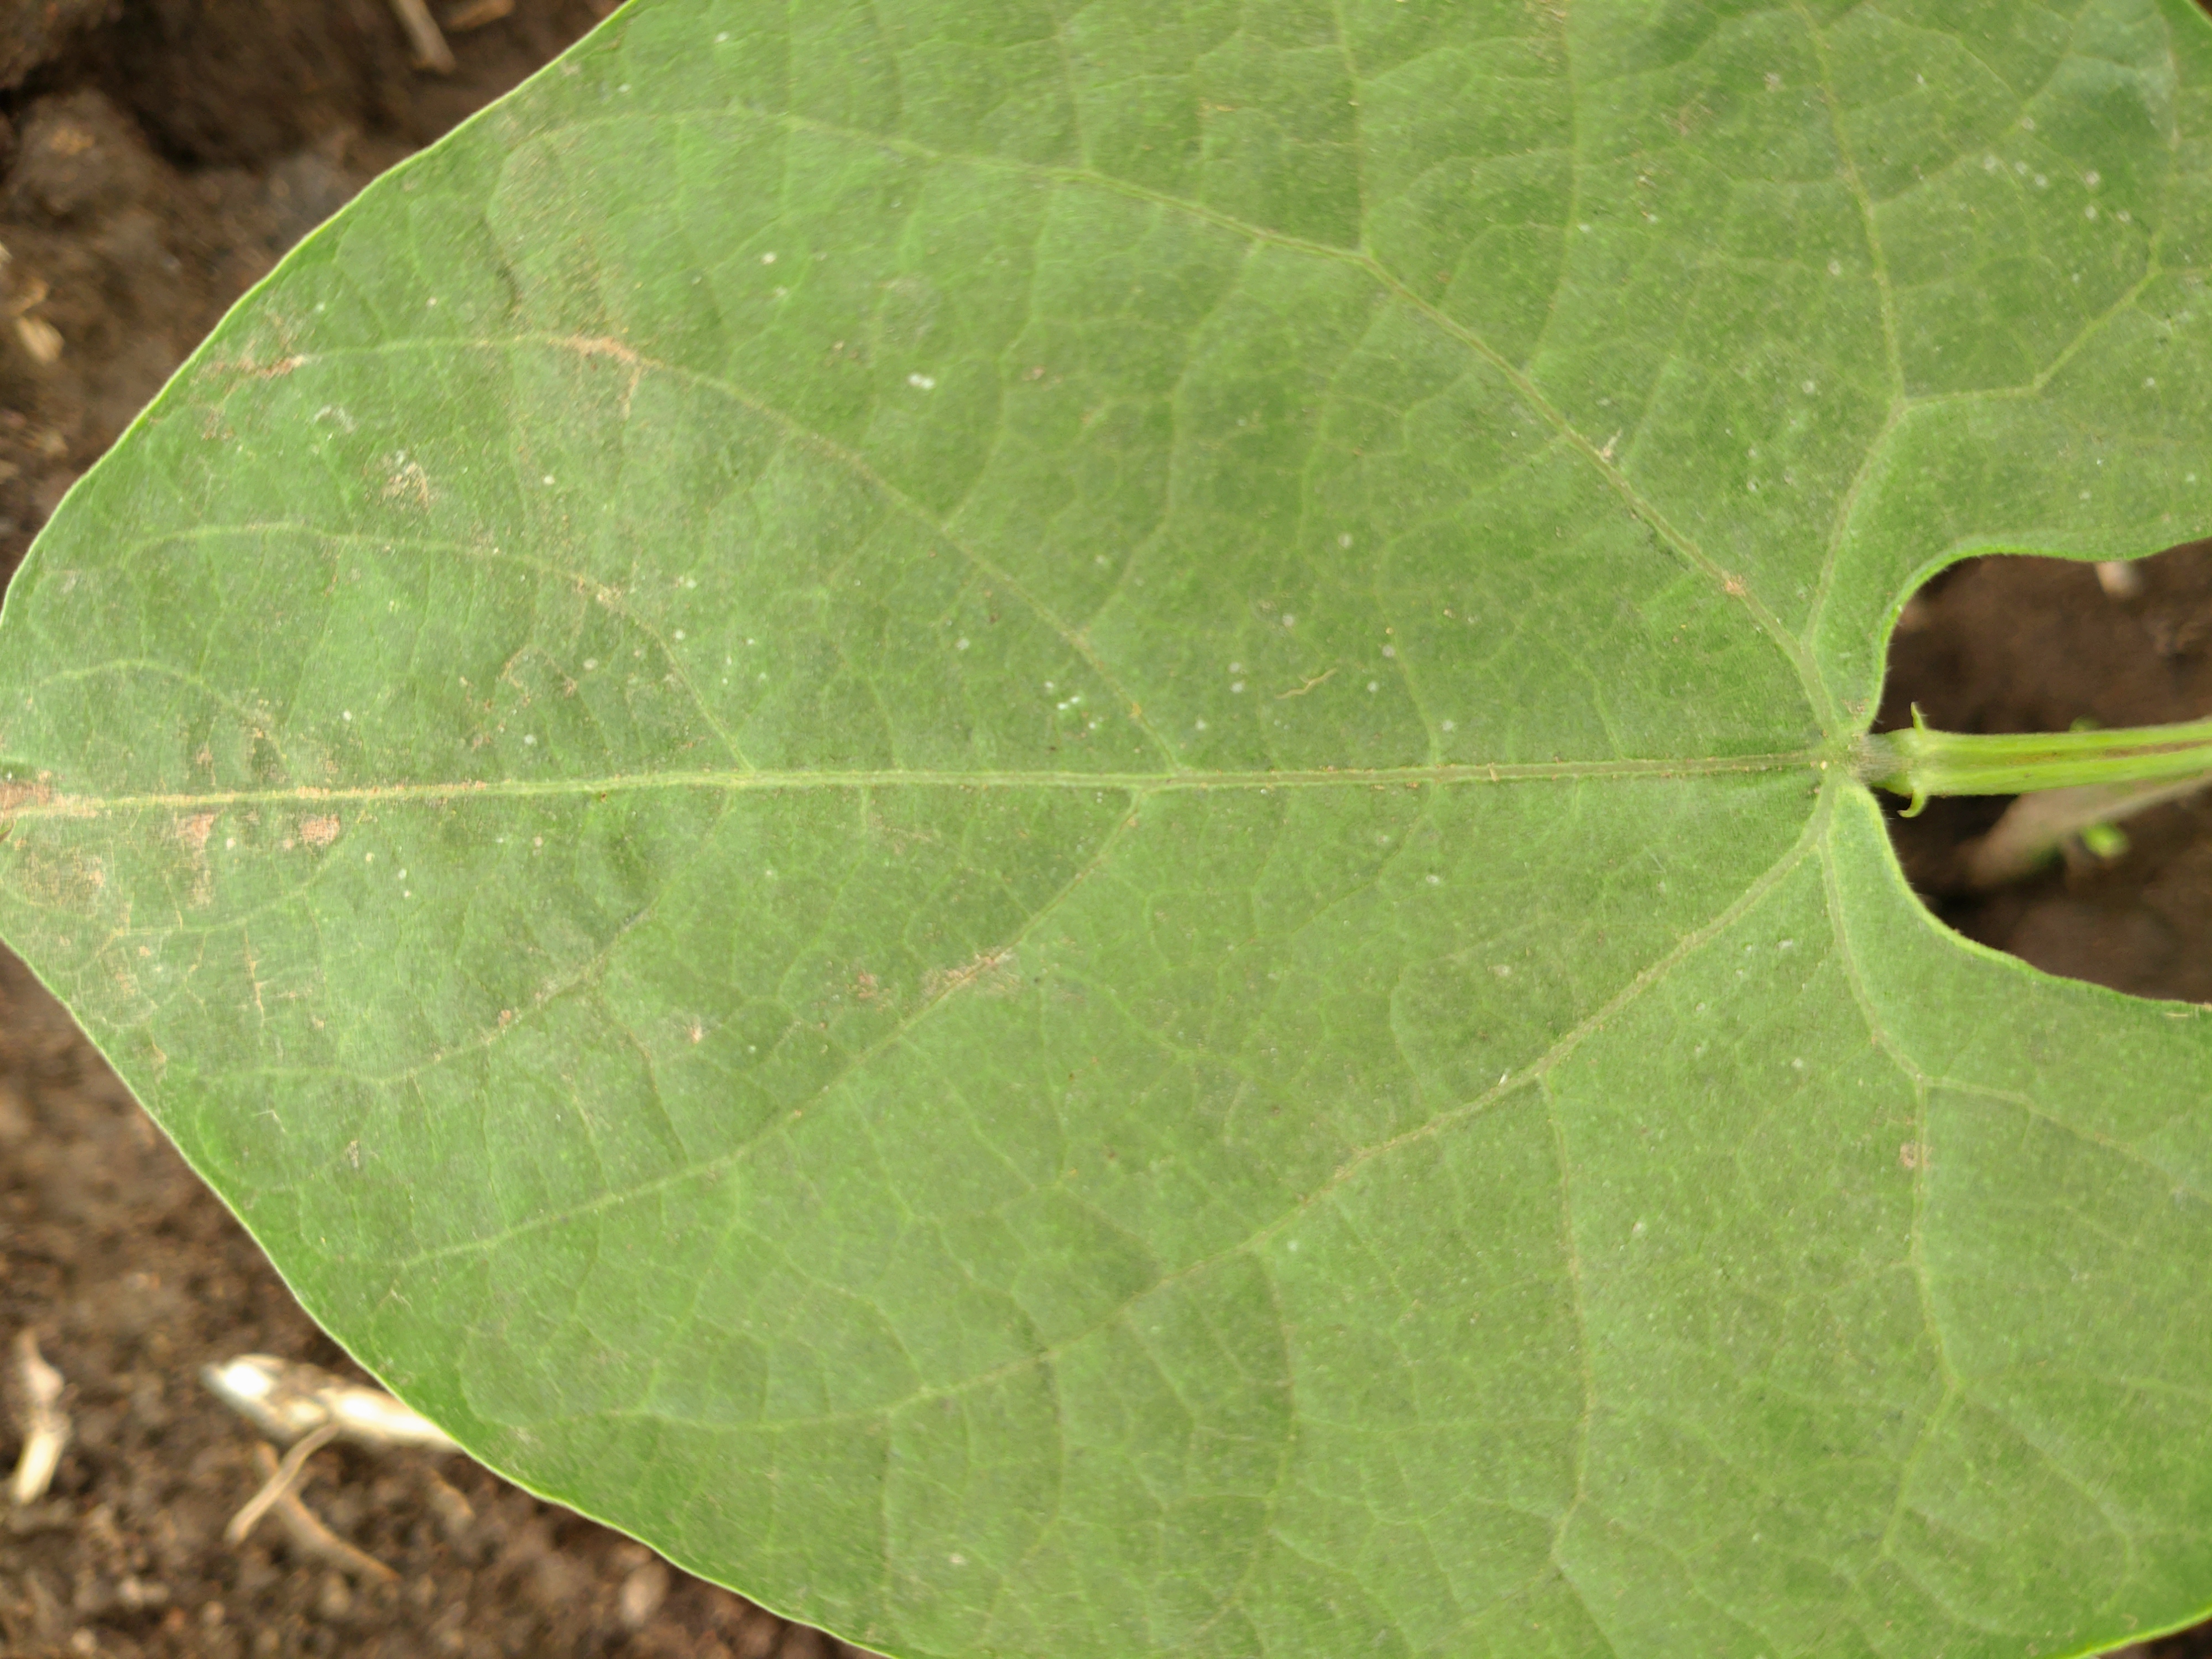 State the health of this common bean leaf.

healthy
